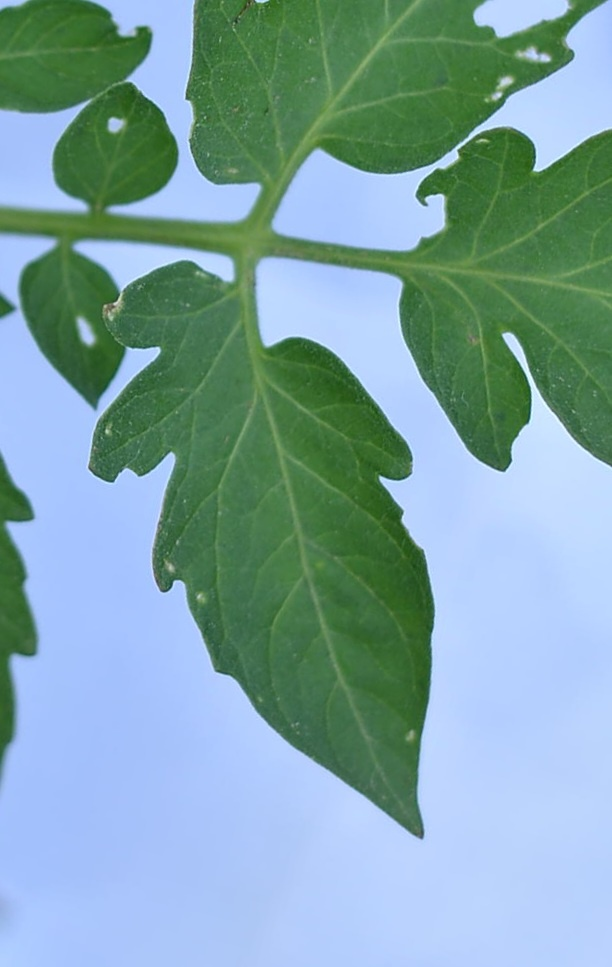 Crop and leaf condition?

tomato, healthy
